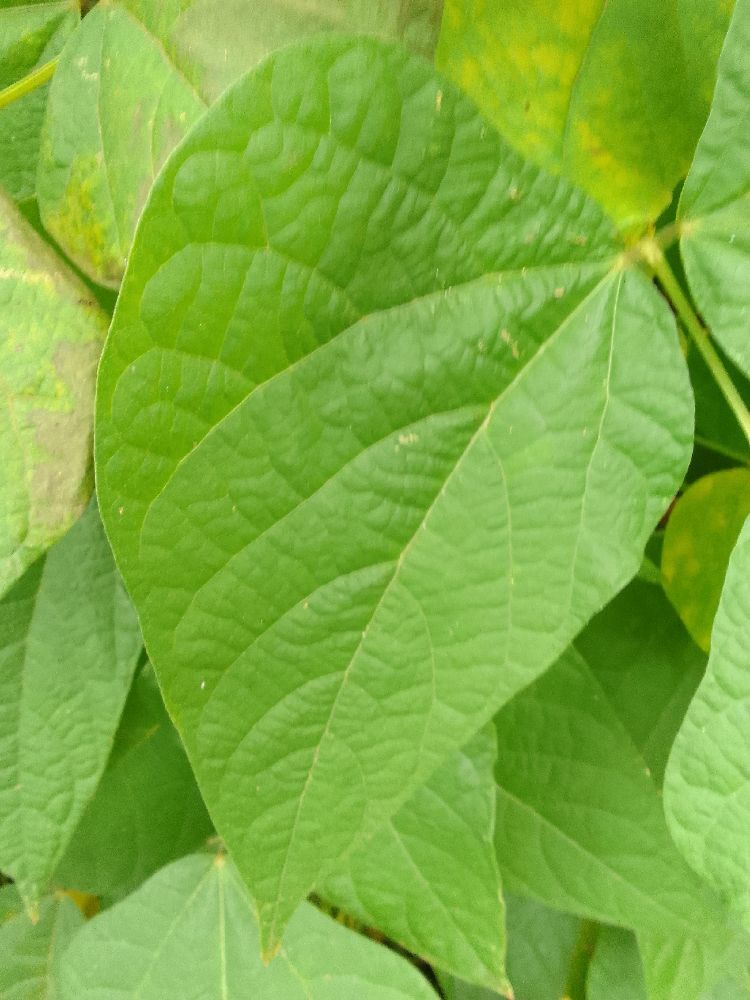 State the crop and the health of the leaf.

common bean, healthy
